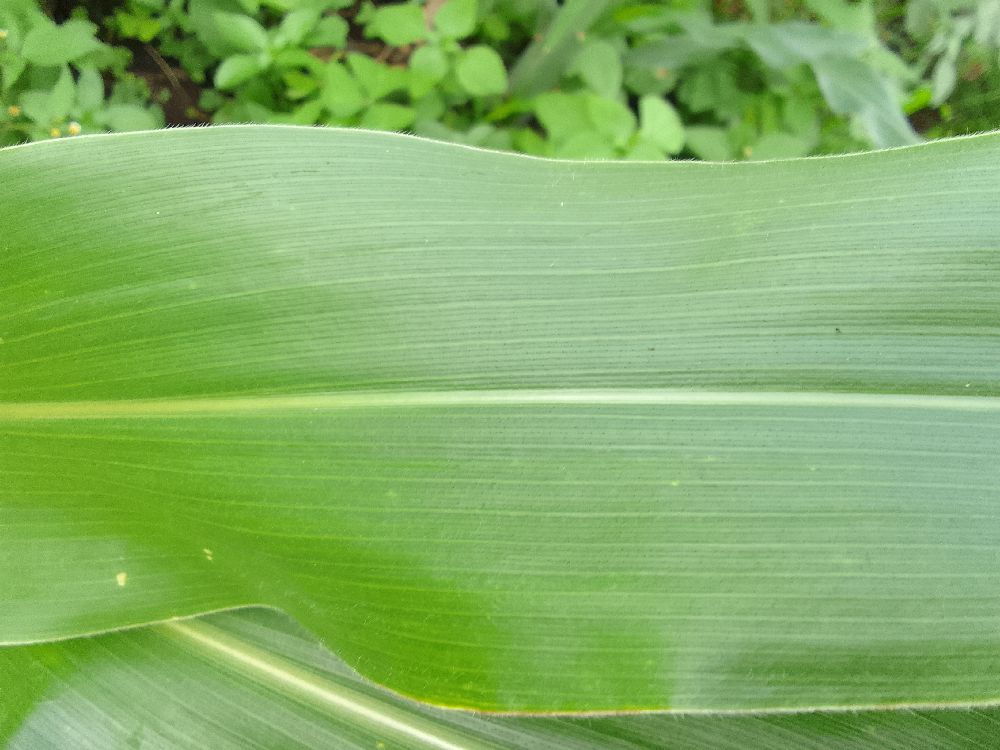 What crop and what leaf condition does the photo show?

maize, healthy
